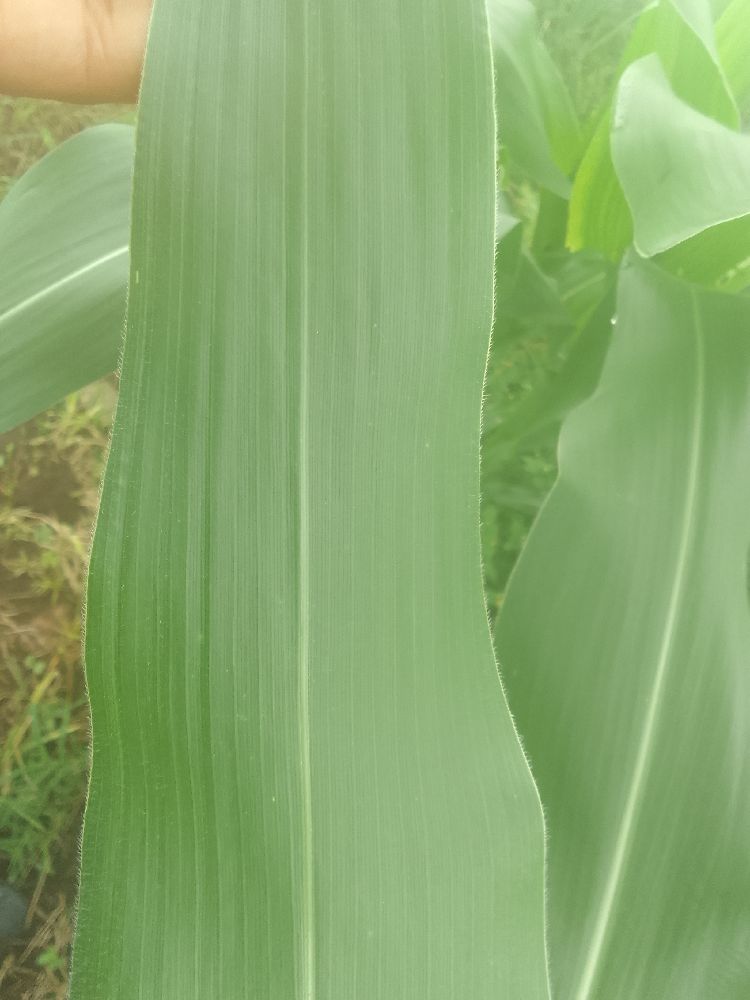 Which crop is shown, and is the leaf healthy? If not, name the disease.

maize, healthy
